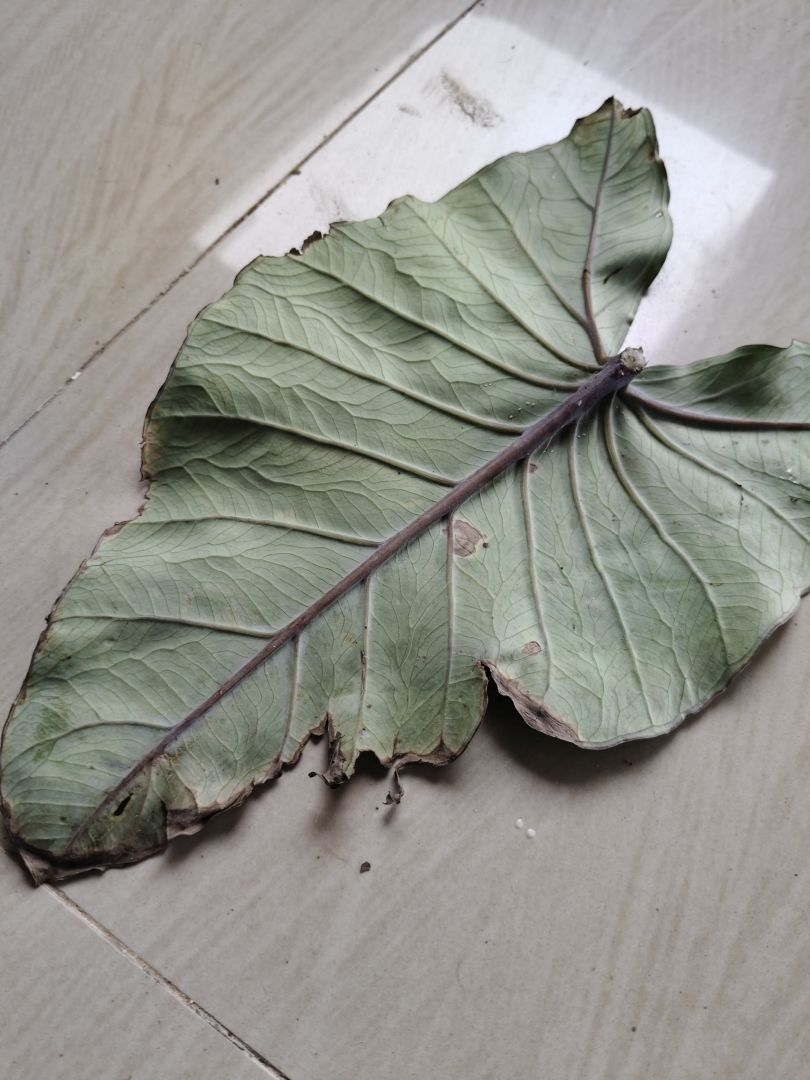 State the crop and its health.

taro, leaf blight
